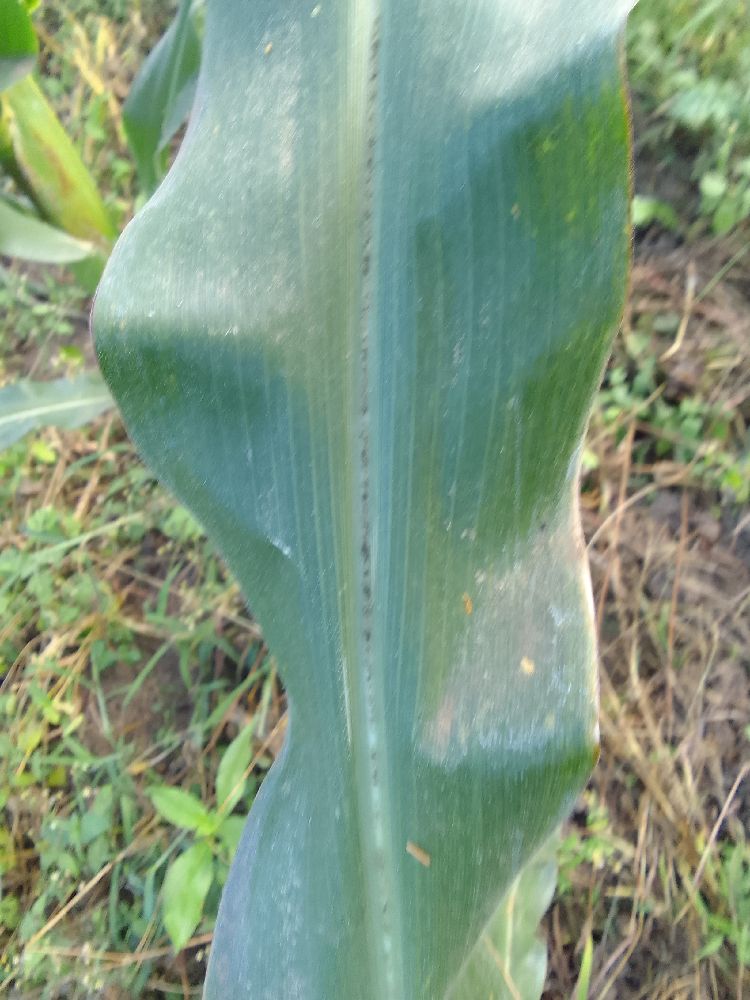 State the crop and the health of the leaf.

maize, healthy
